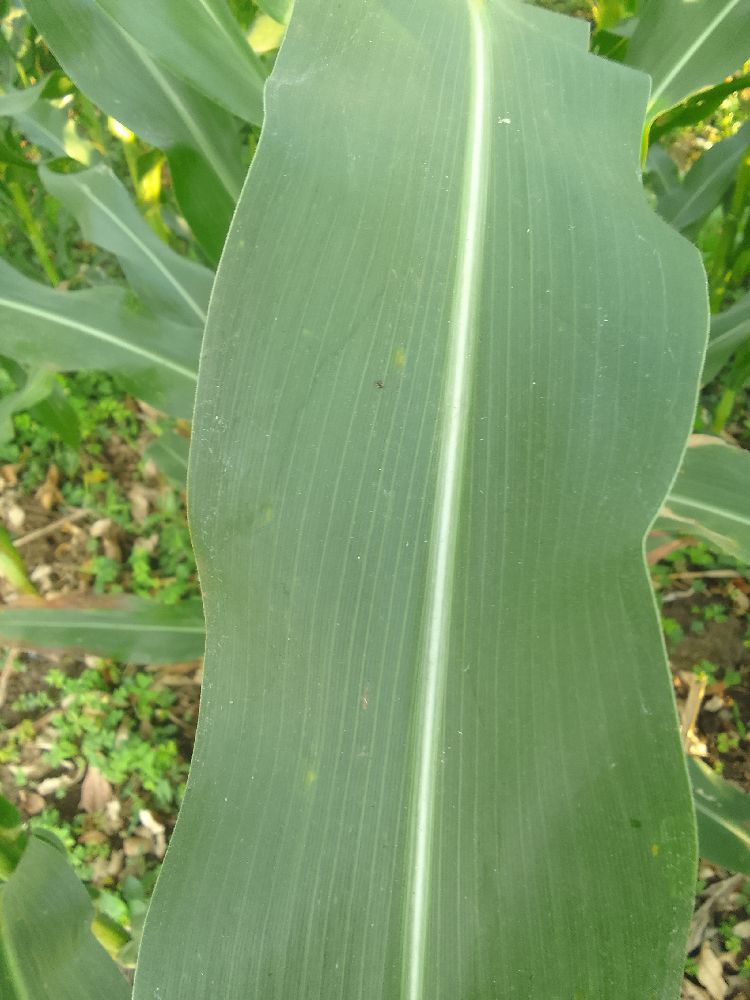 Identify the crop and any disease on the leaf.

maize, healthy
